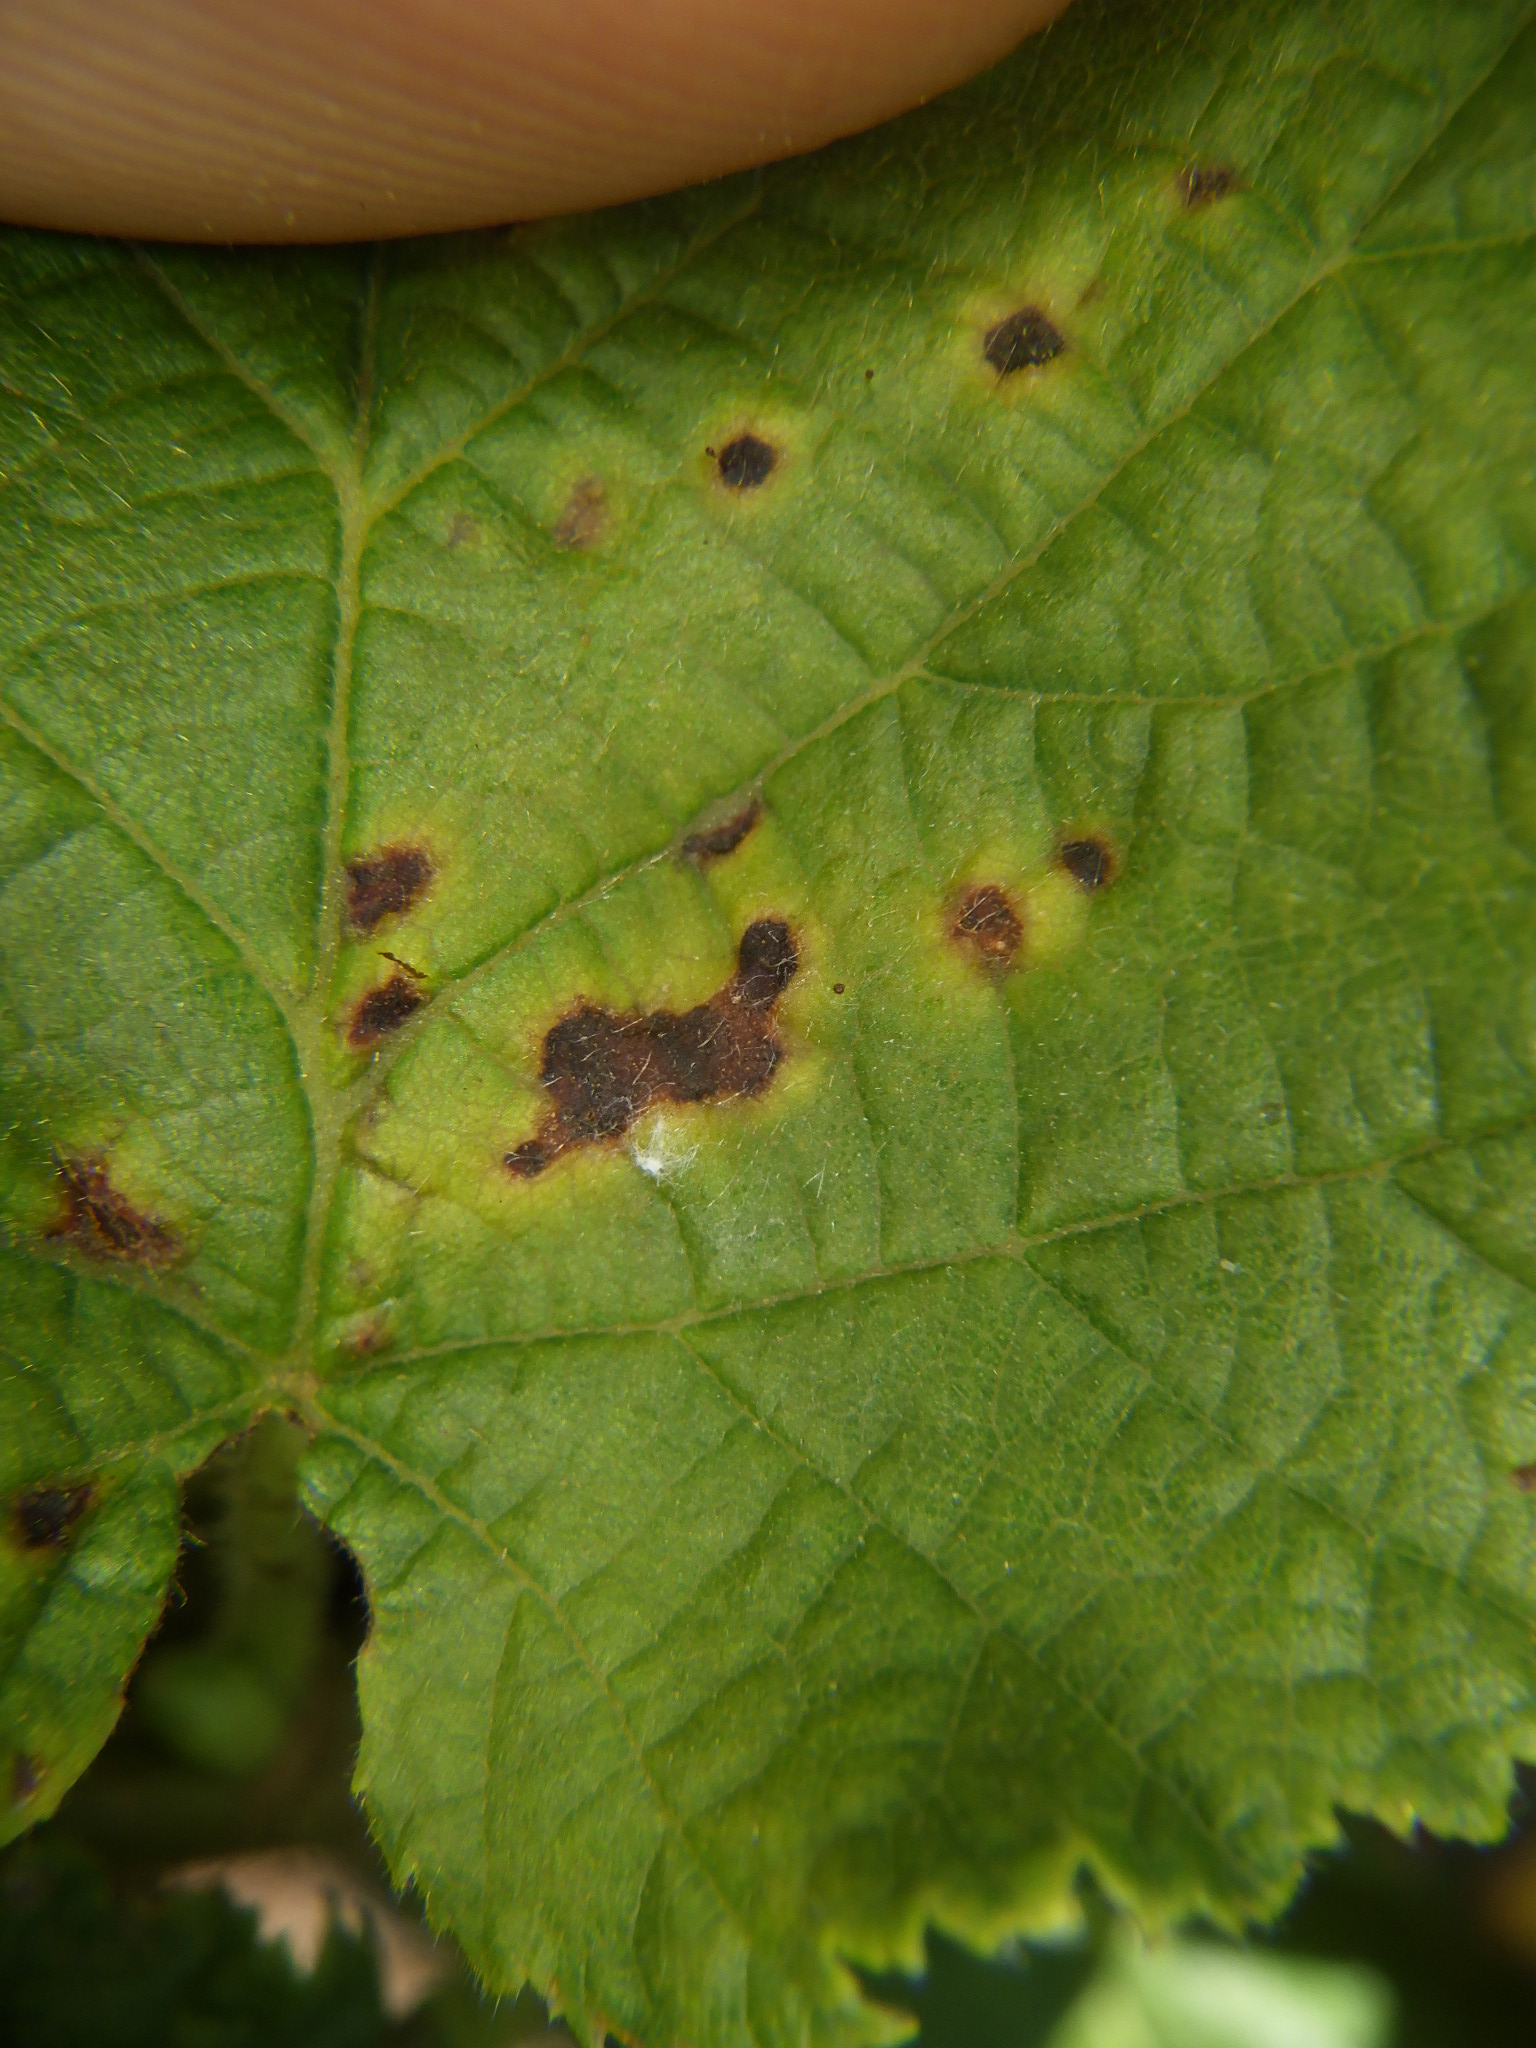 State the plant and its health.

hazel, bacterial spot
